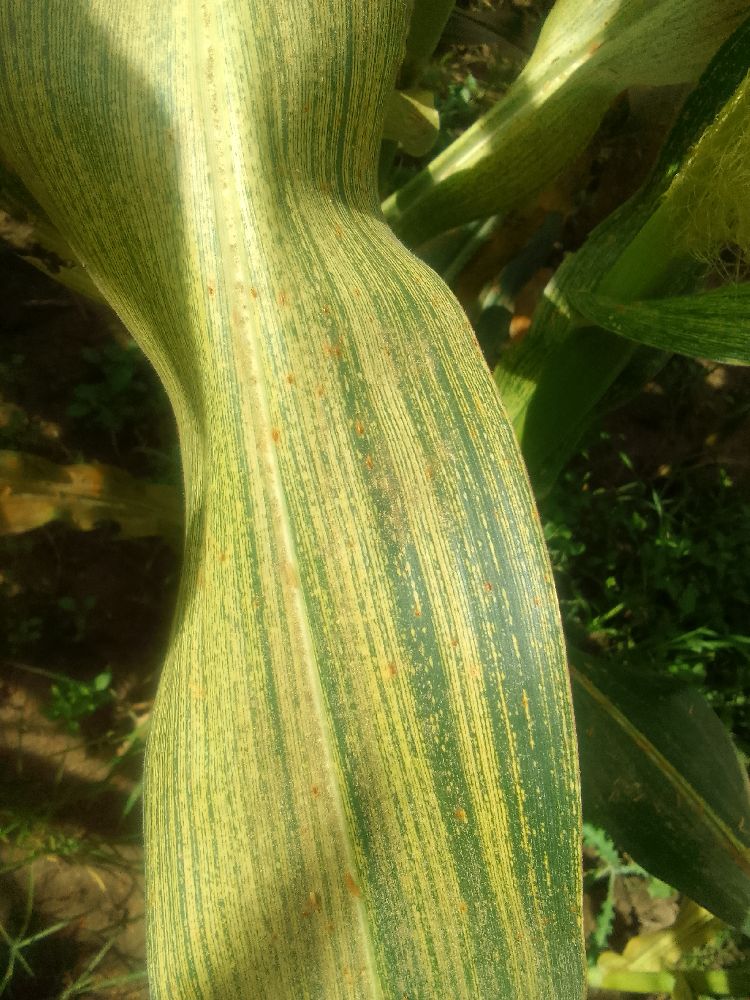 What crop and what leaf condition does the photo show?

maize, maize streak virus
